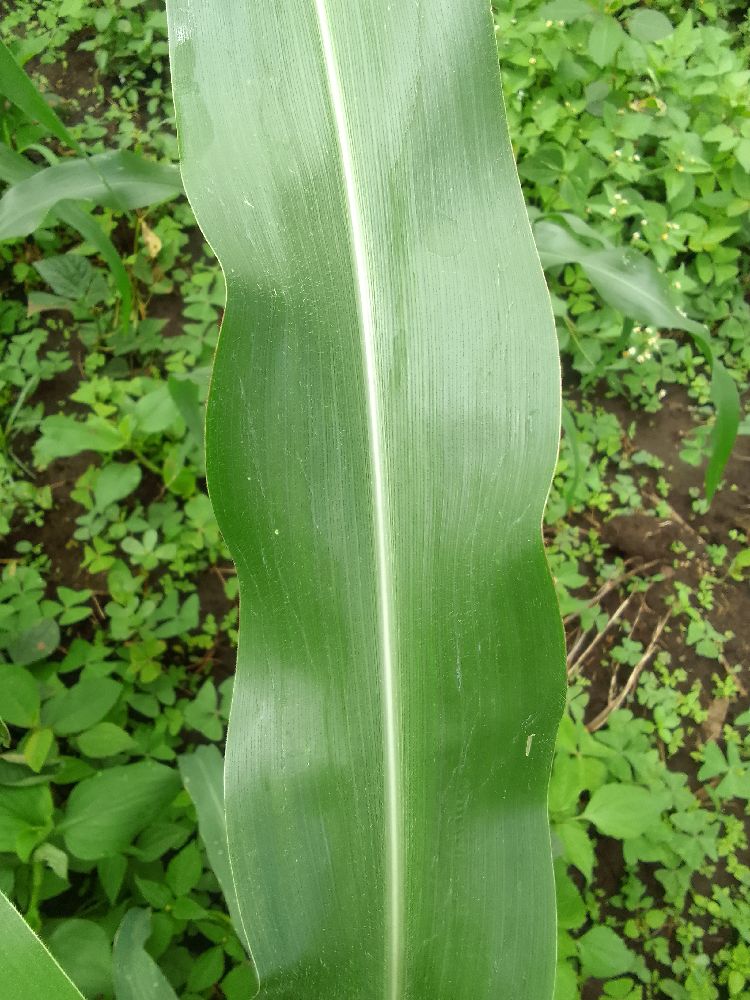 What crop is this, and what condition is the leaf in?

maize, healthy
